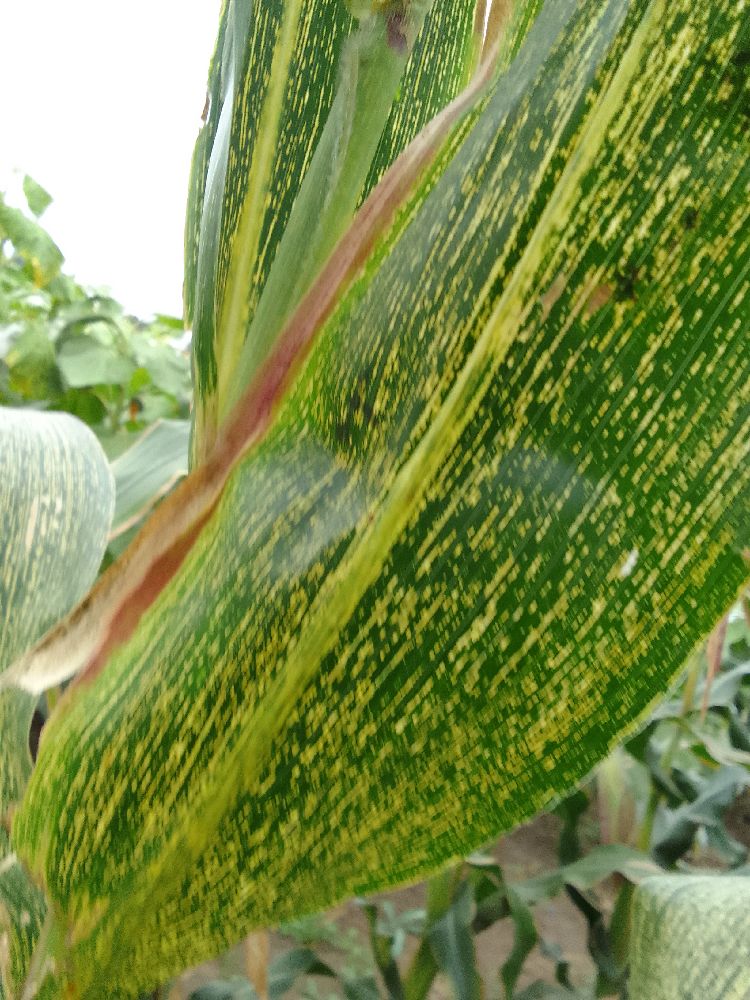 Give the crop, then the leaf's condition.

maize, maize streak virus
